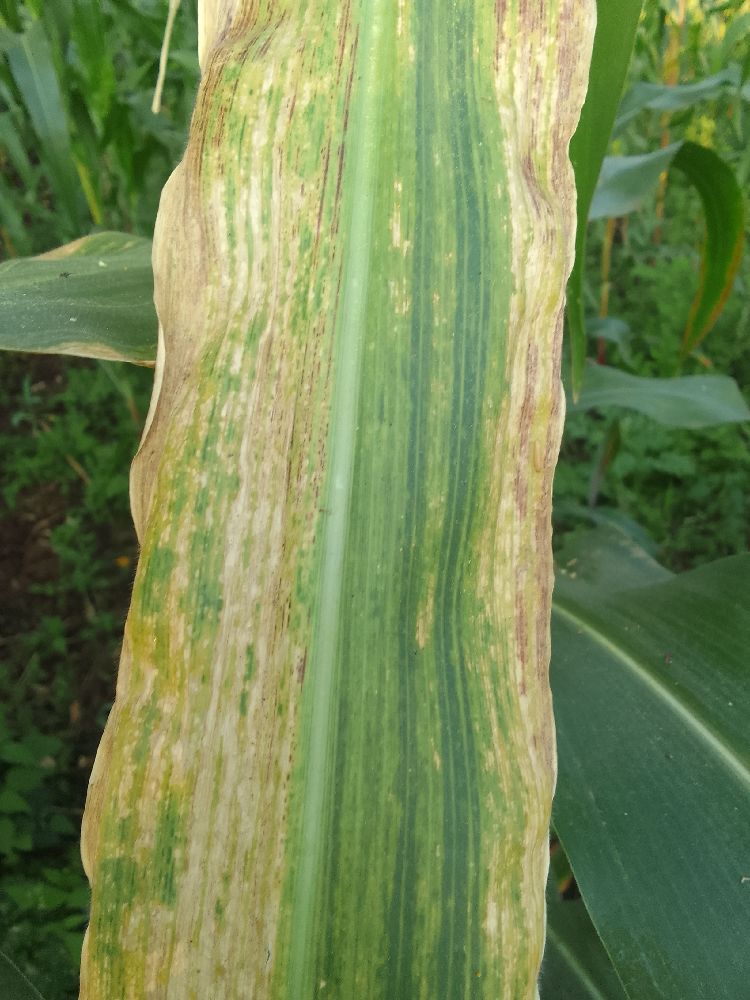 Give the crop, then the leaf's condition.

maize, maize lethal necrosis
